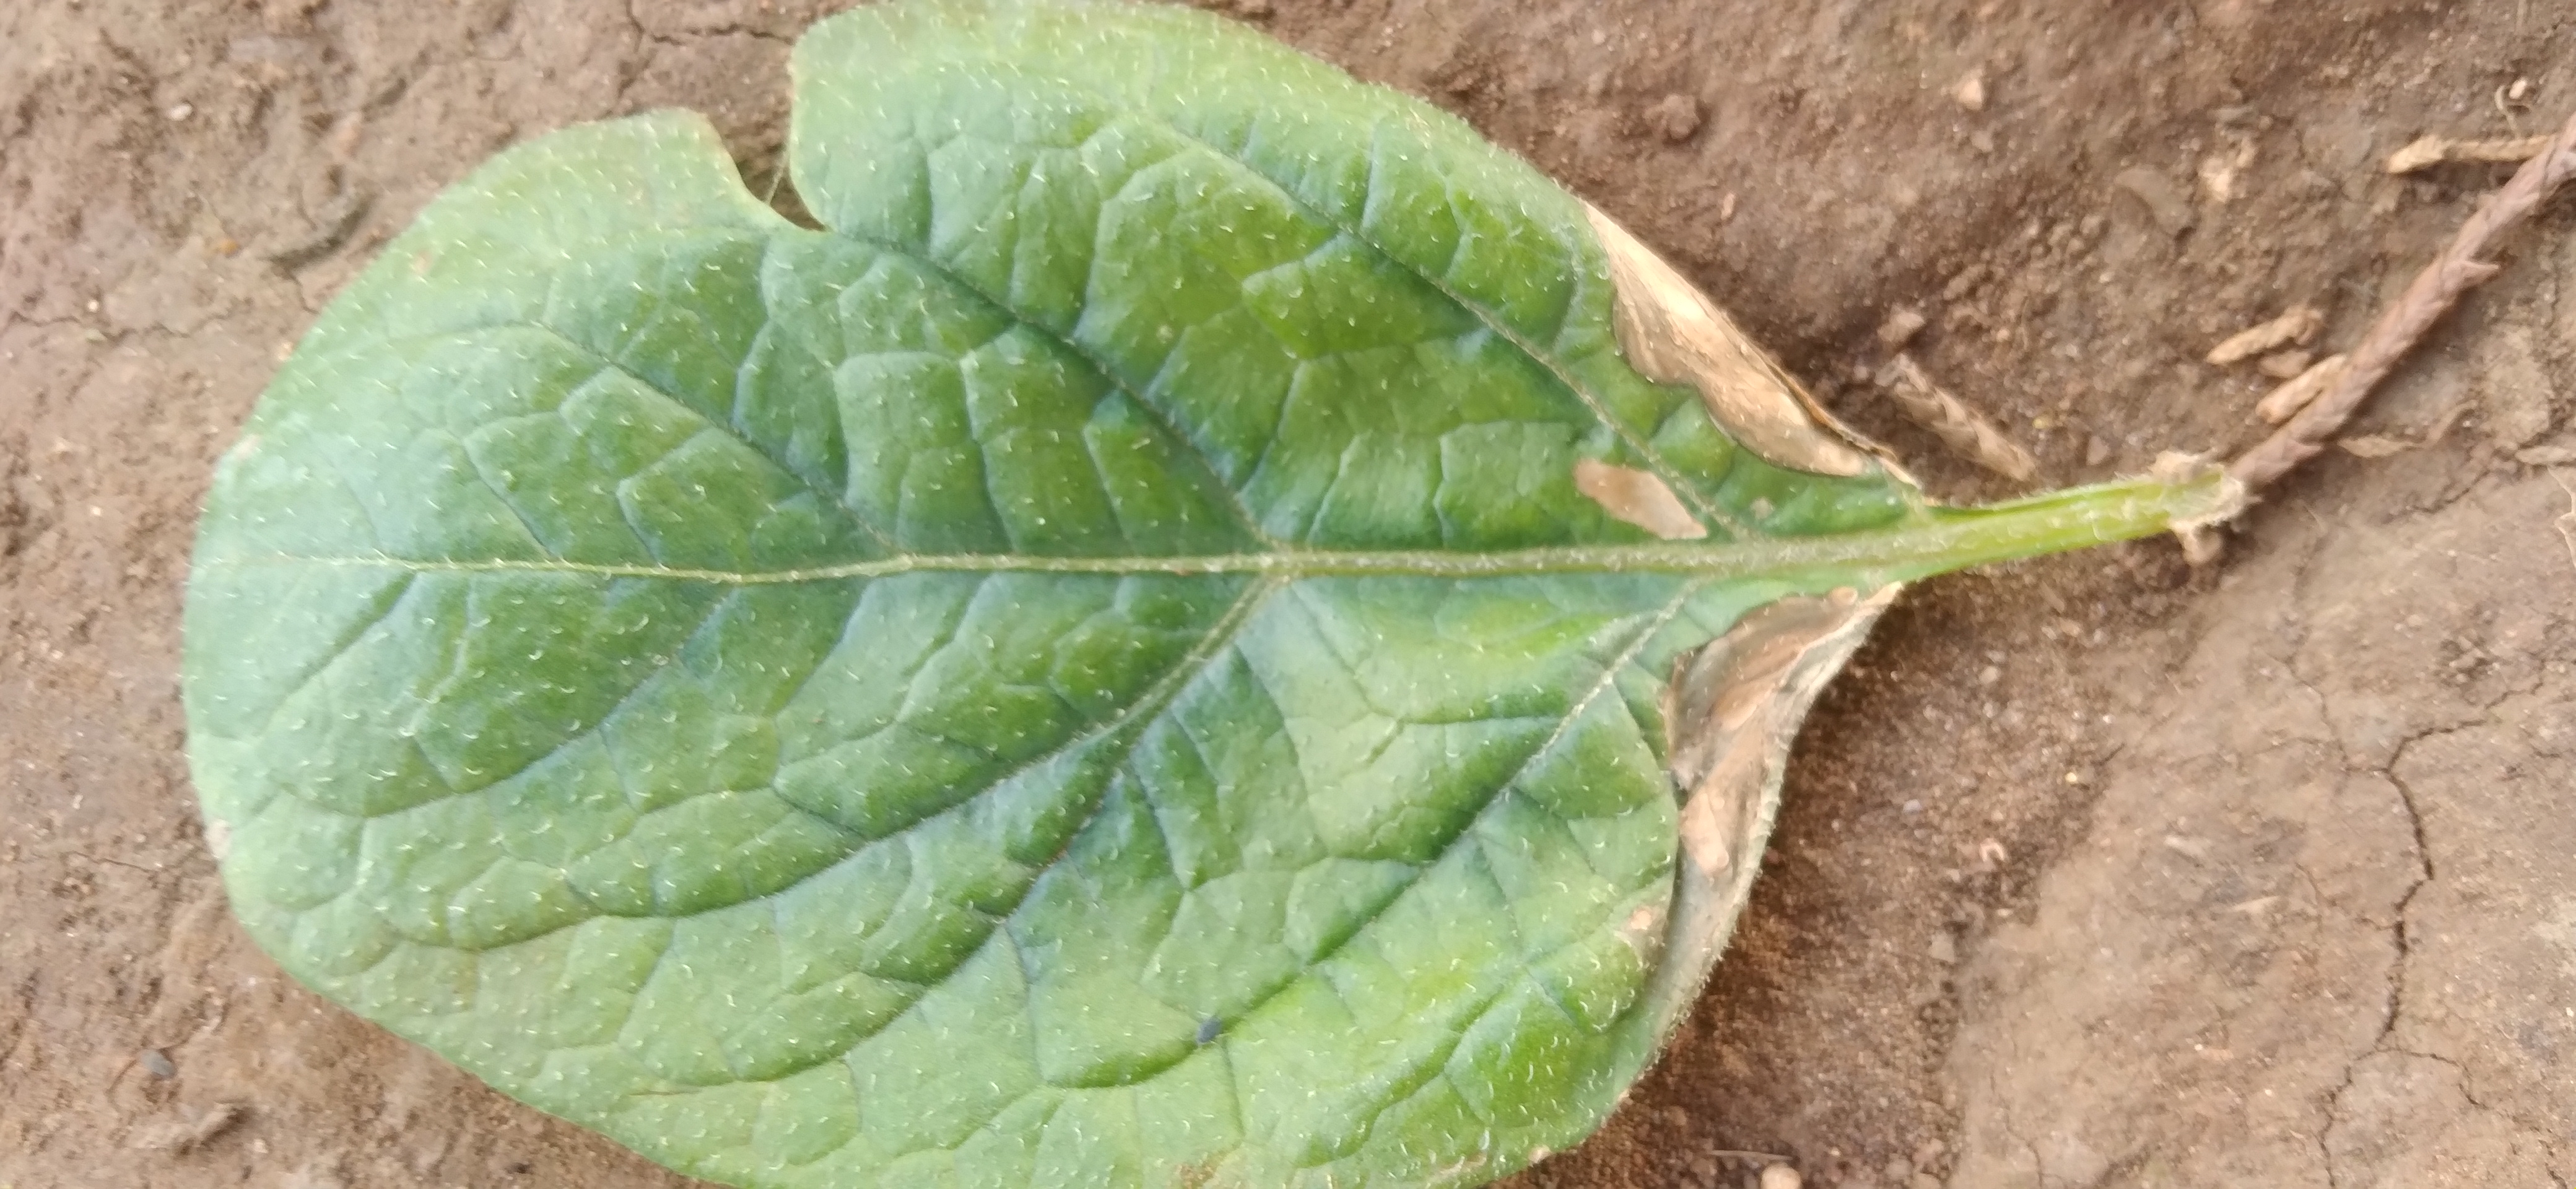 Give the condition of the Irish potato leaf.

early blight
